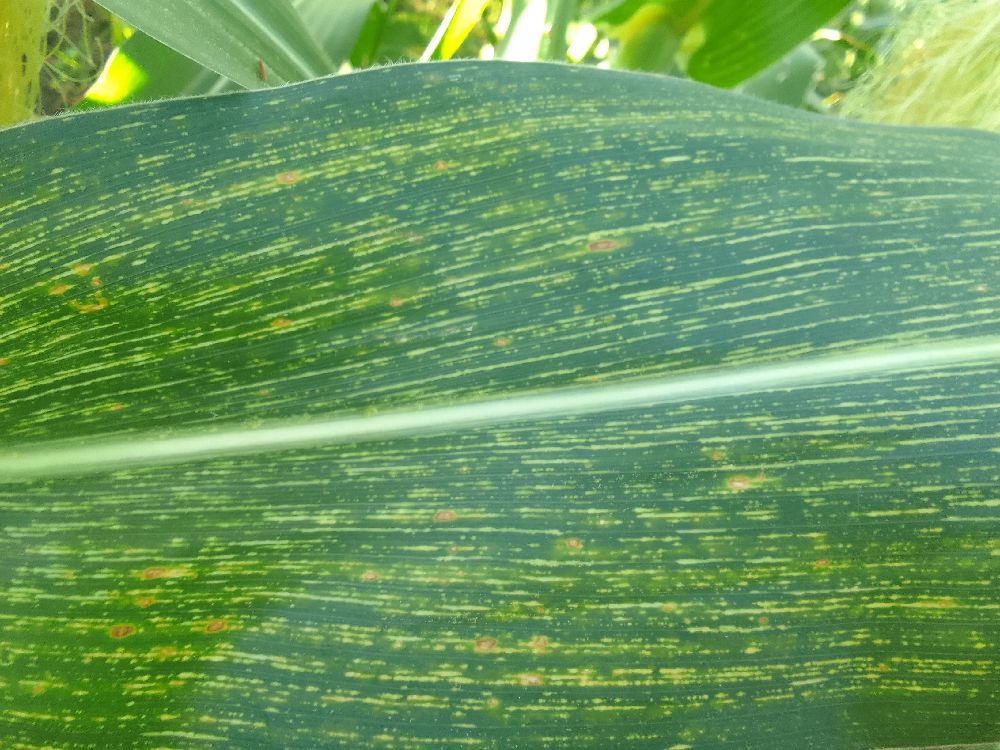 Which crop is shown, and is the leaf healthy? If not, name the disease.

maize, maize streak virus
